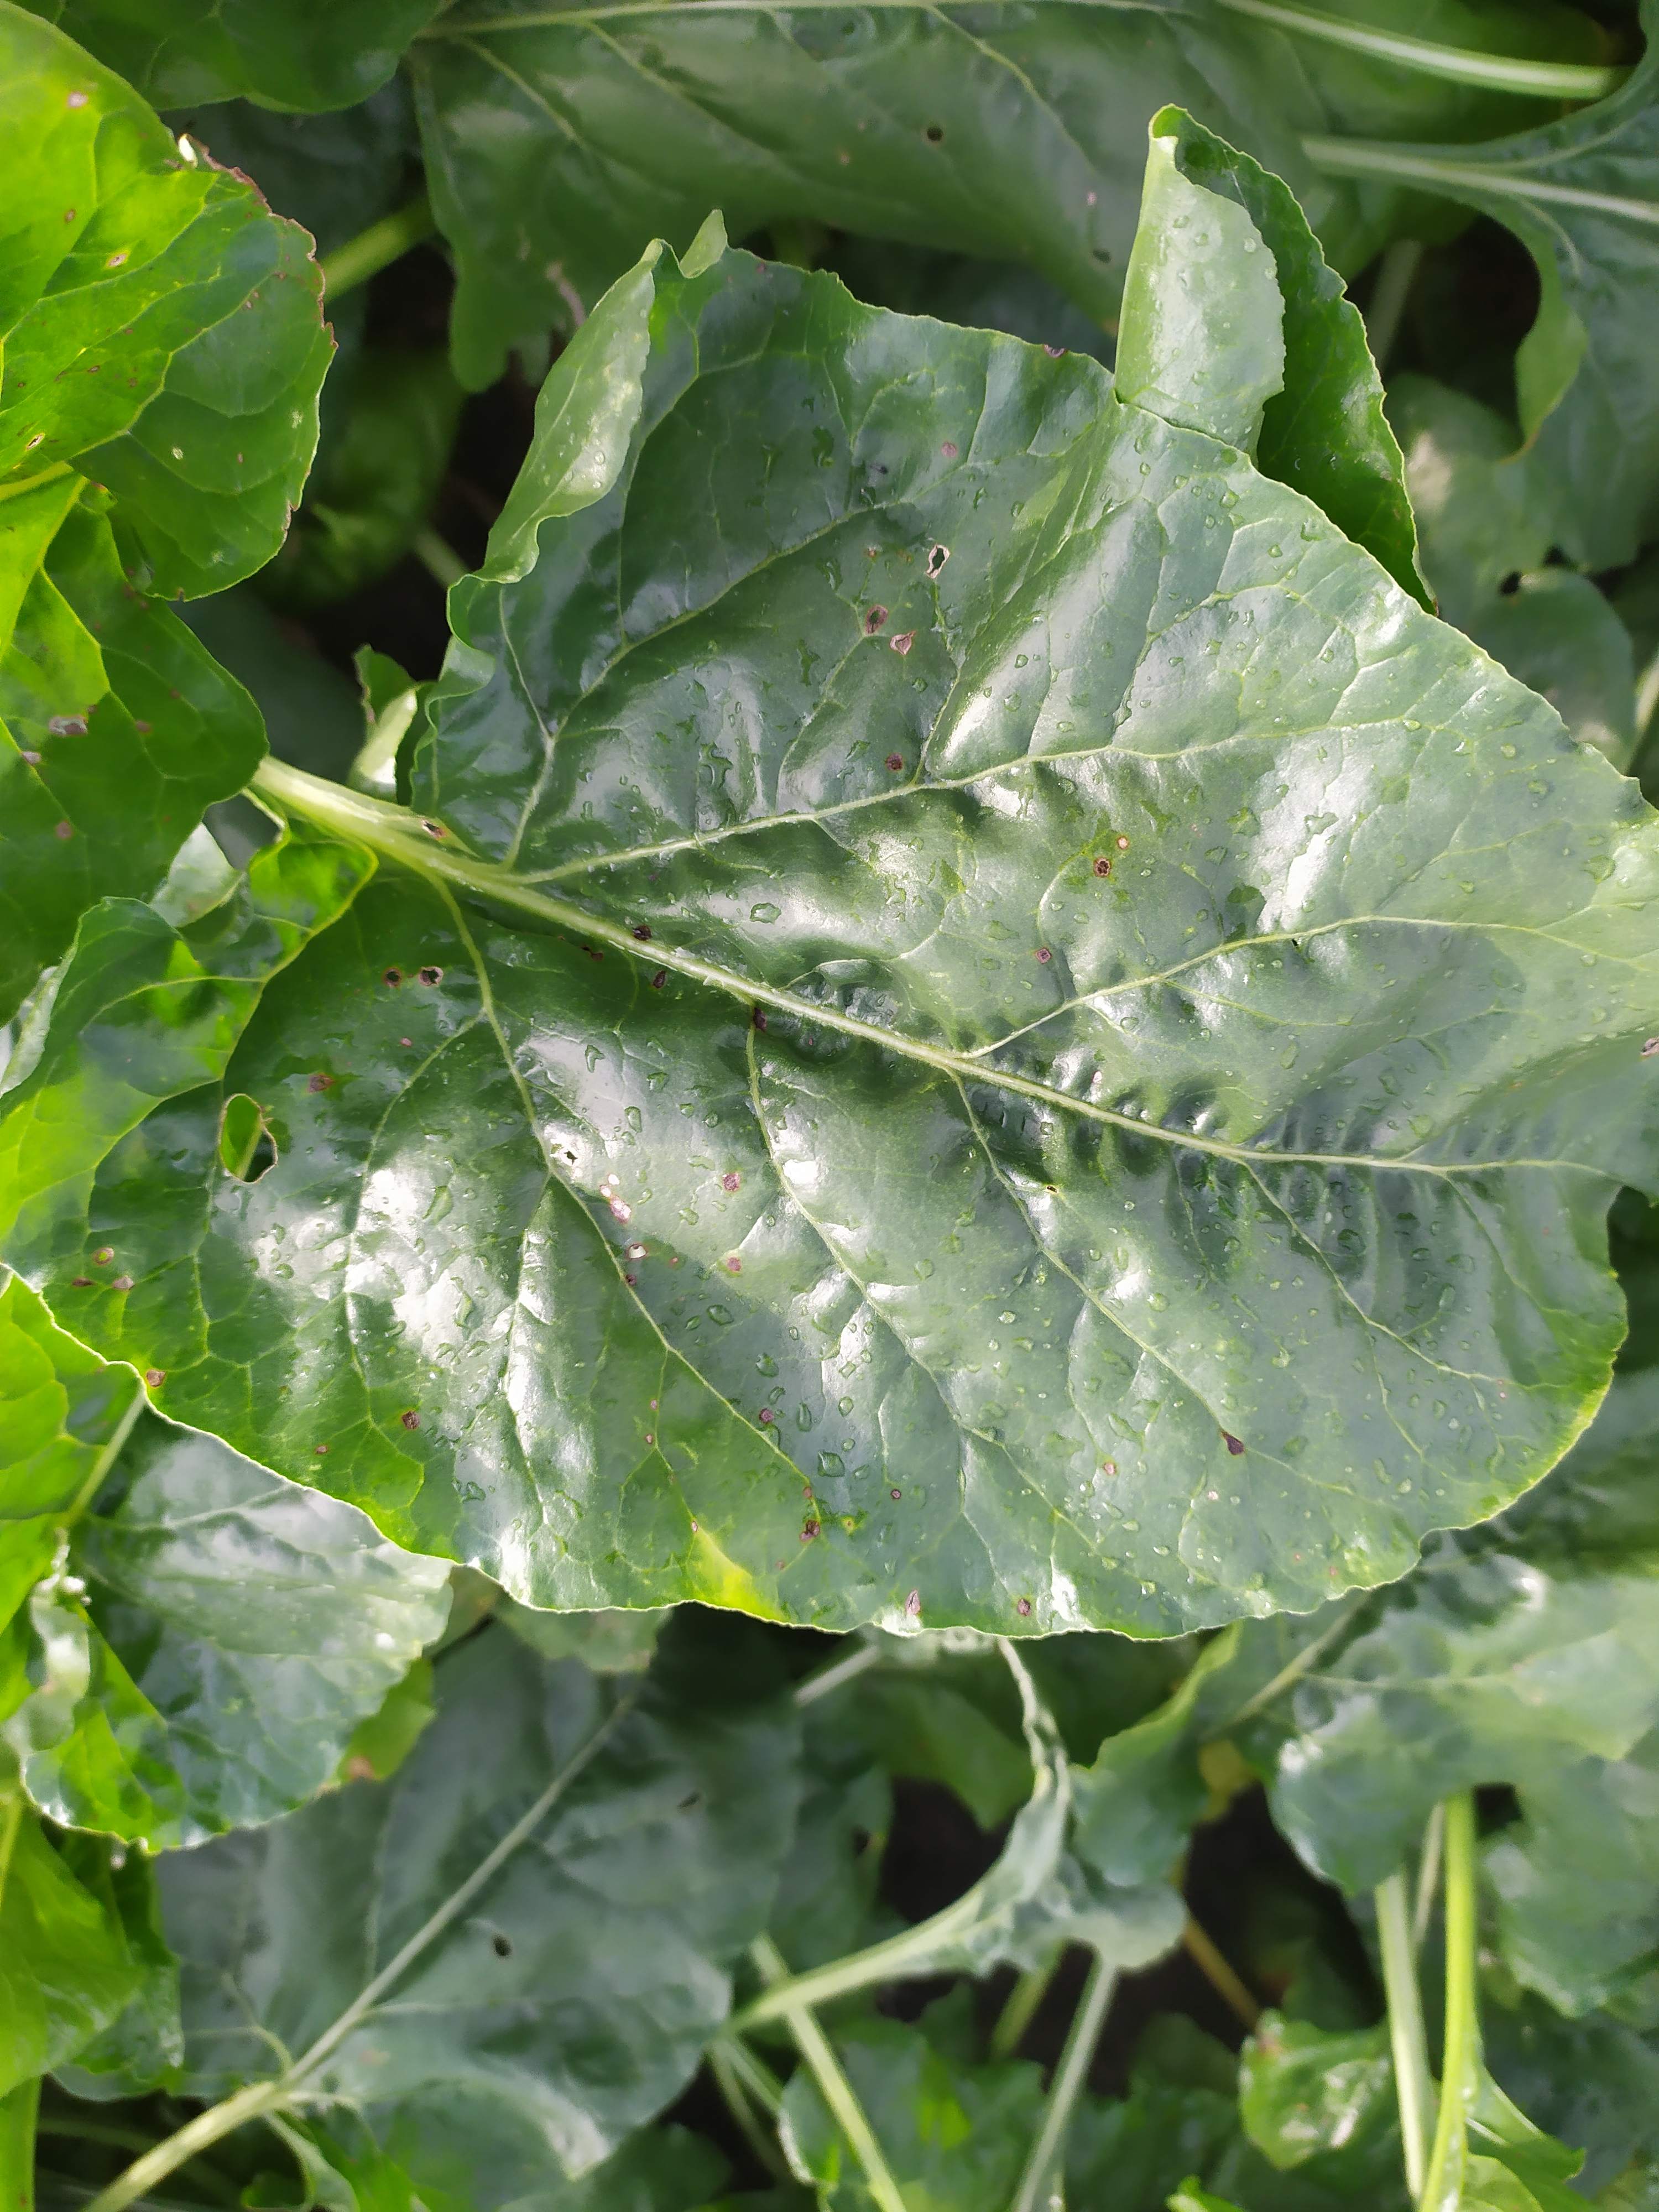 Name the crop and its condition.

beet, cercospora
